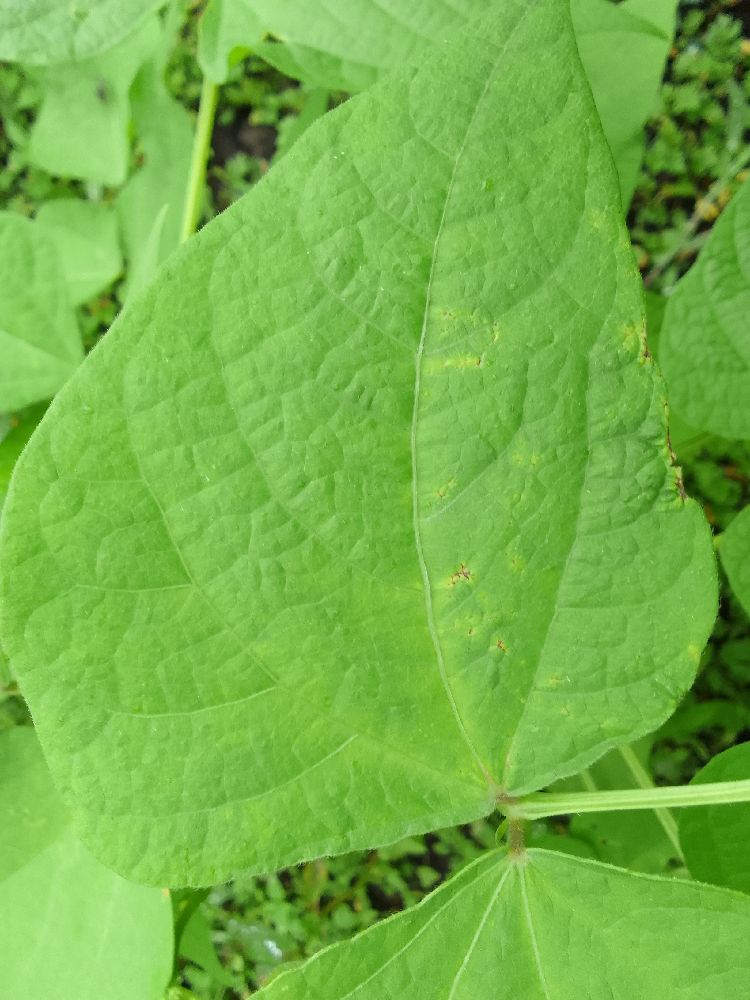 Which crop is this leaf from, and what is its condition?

common bean, healthy
